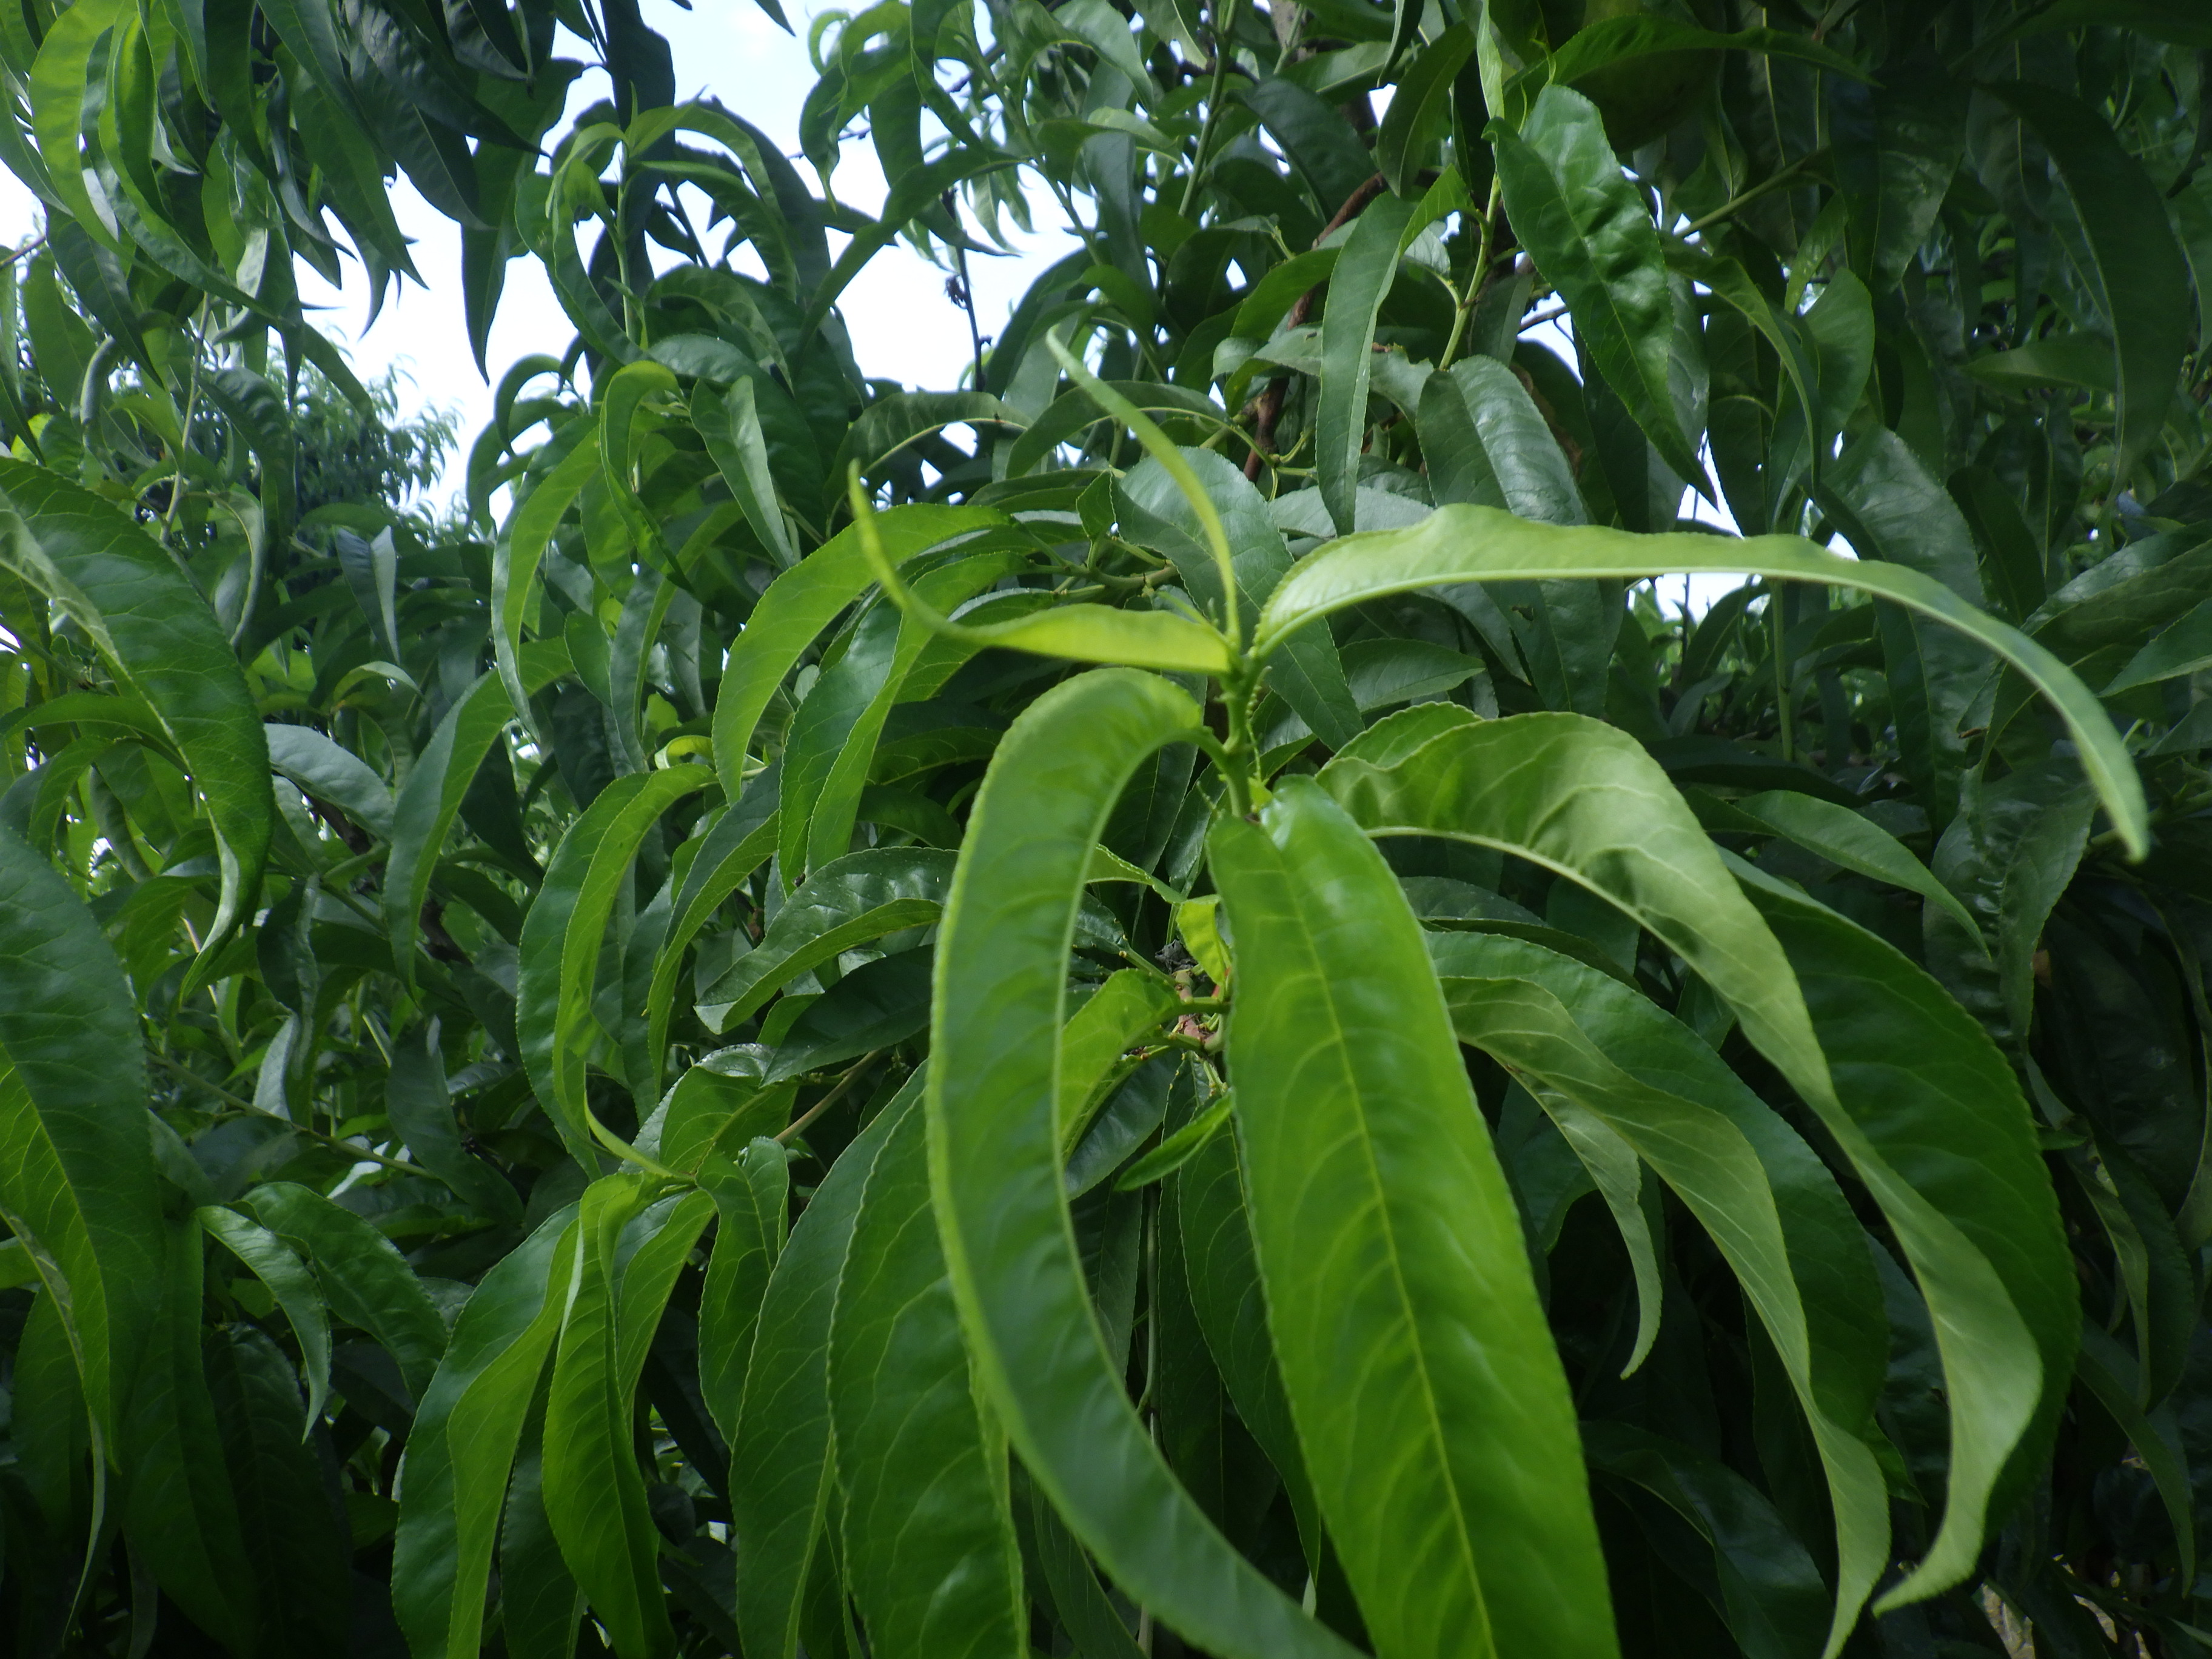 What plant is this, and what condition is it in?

peach, aphids
